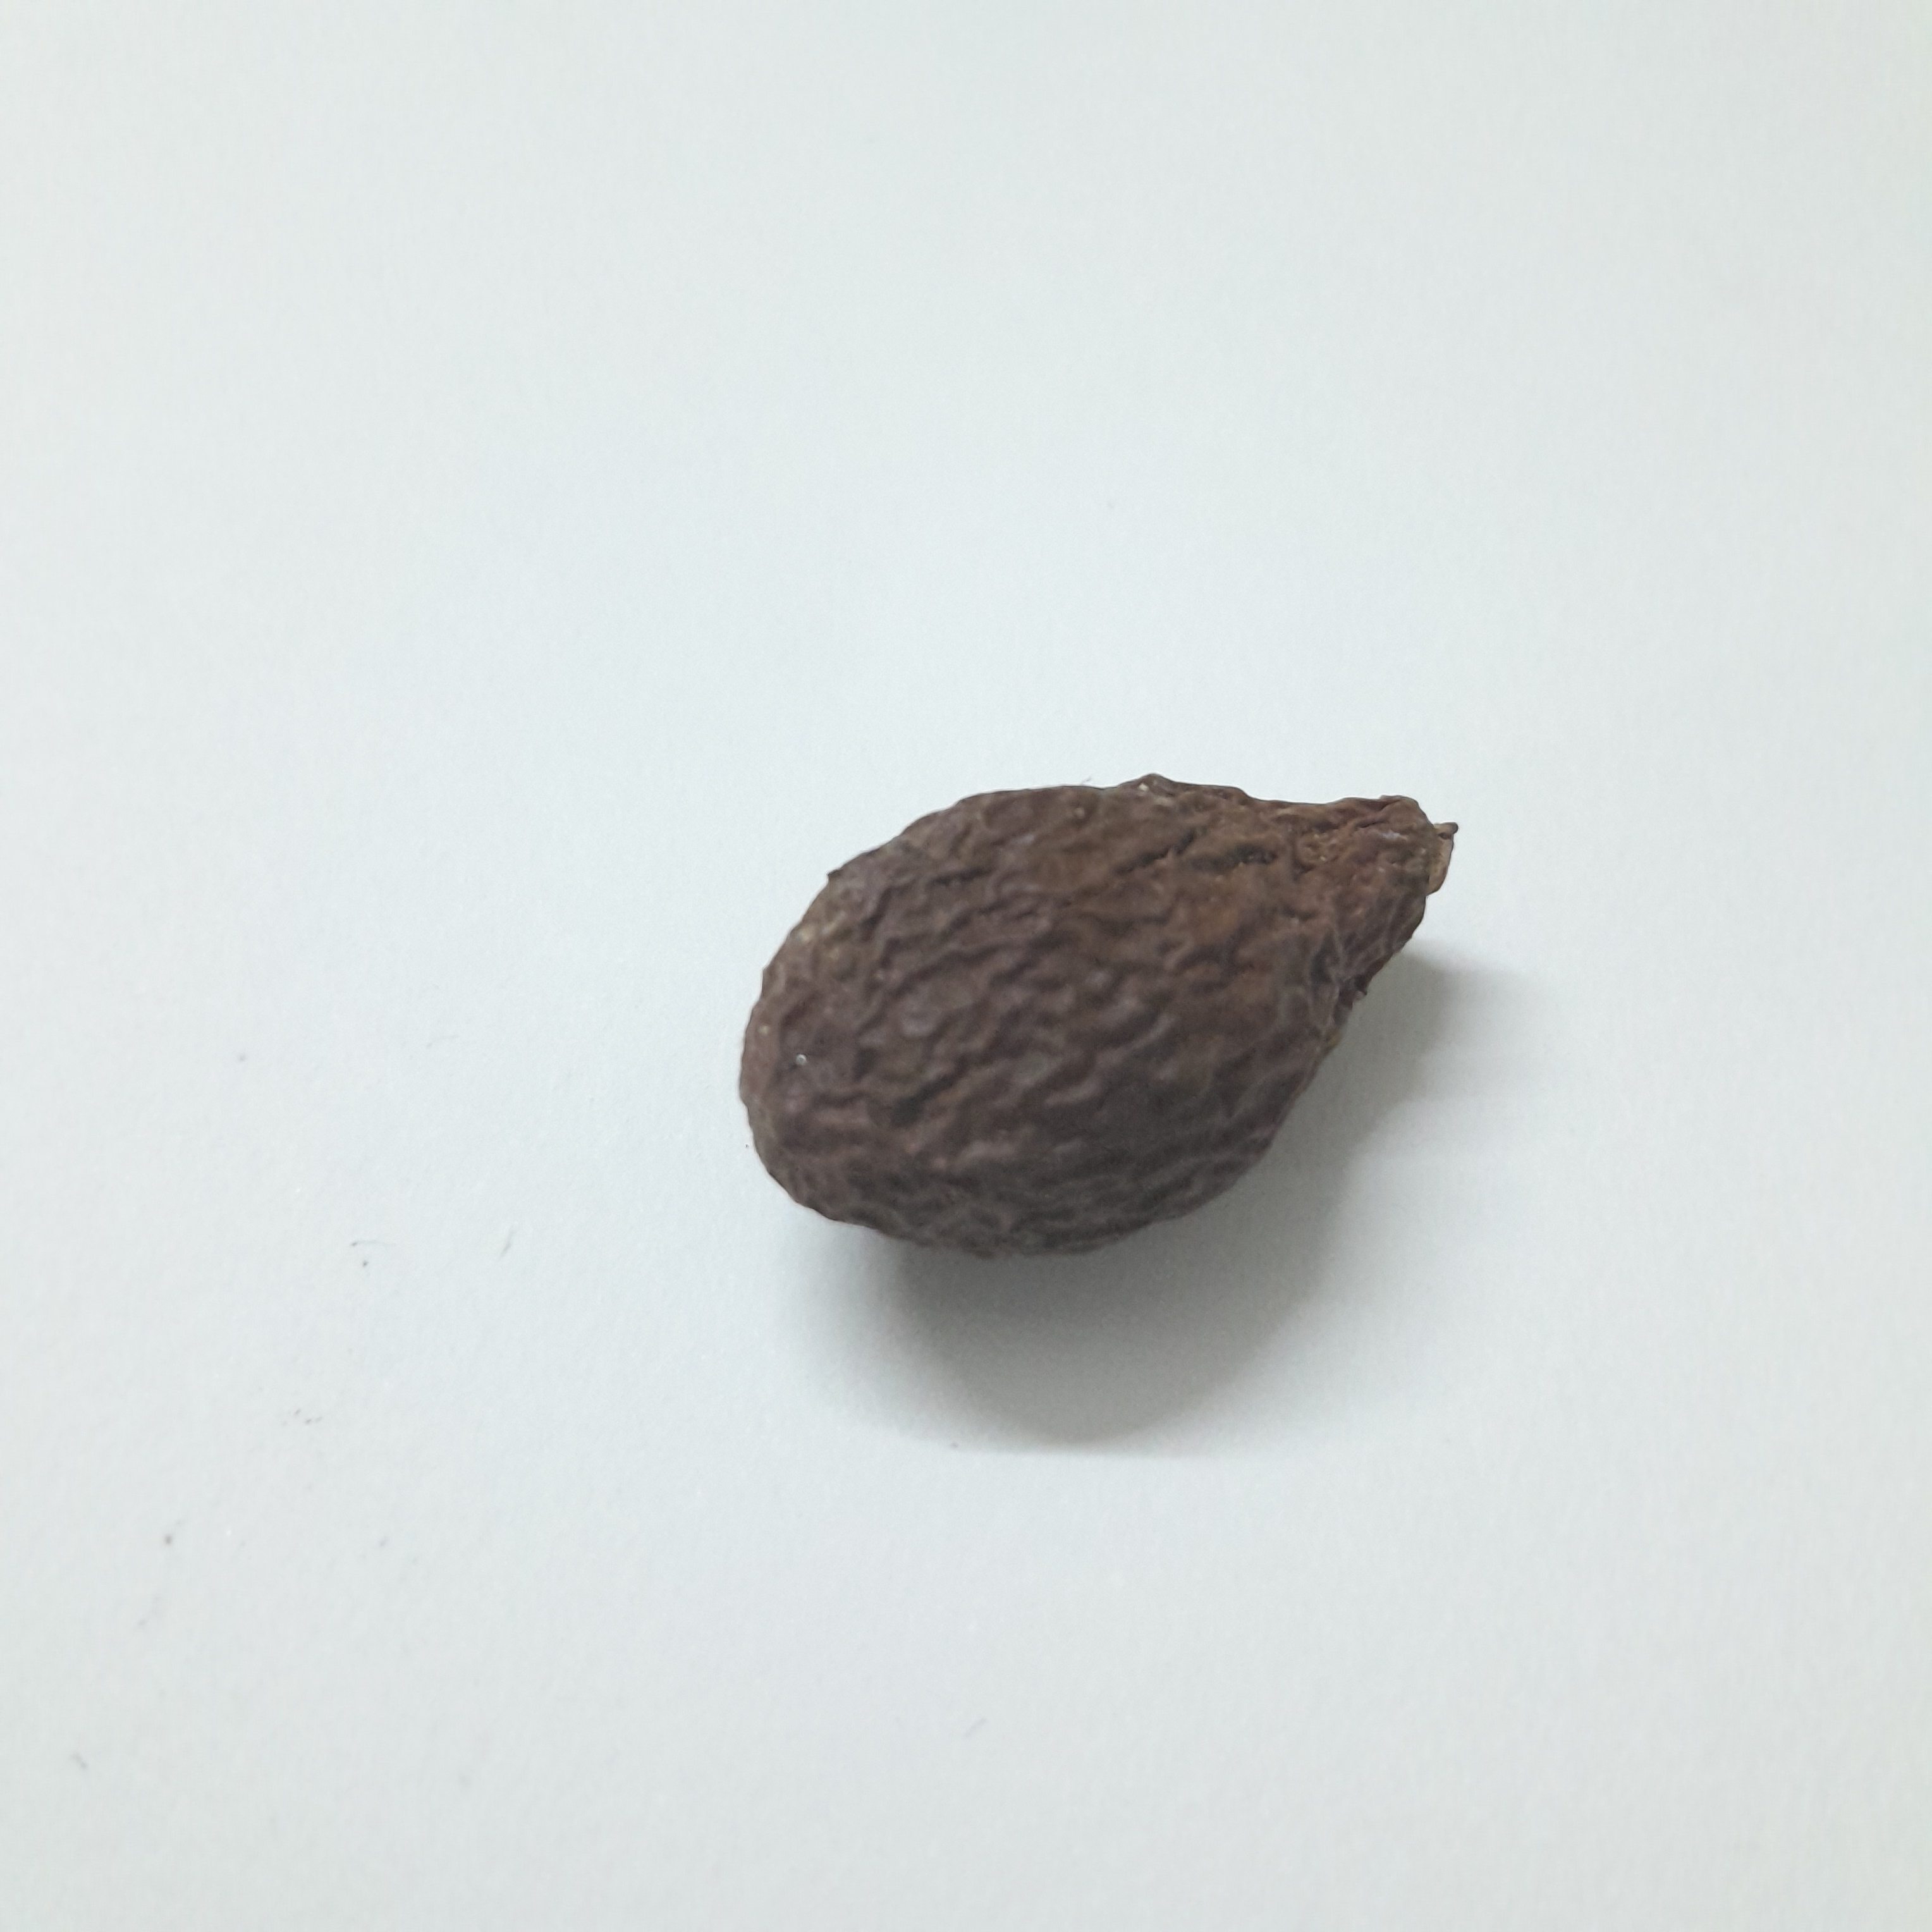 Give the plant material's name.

niranjanphal
